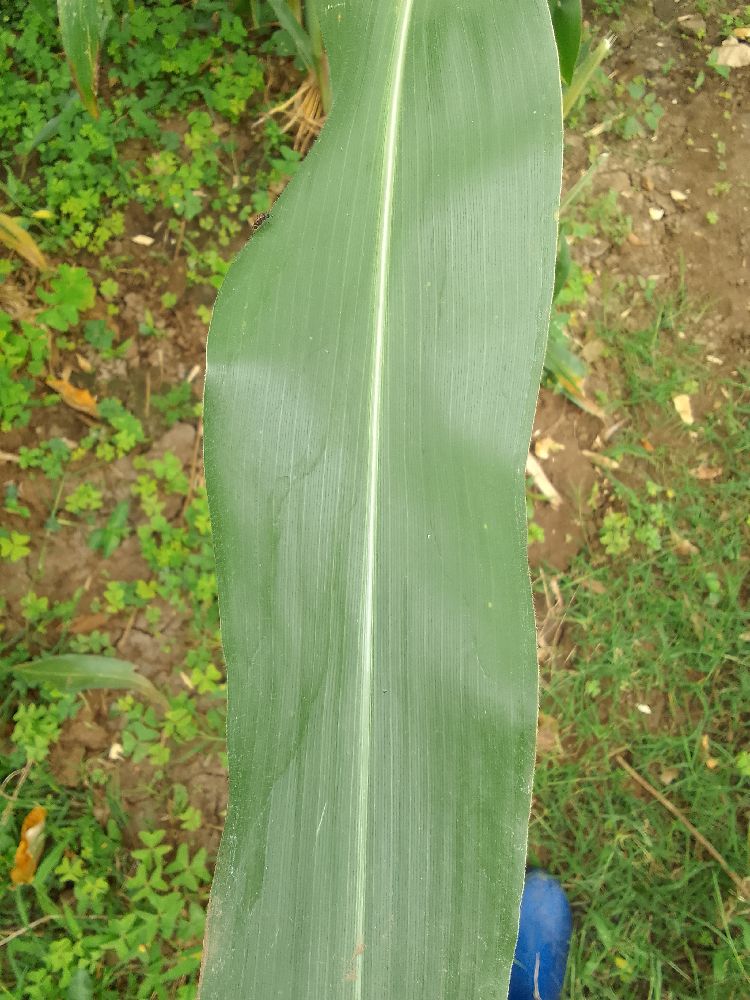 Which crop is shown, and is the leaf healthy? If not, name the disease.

maize, healthy
